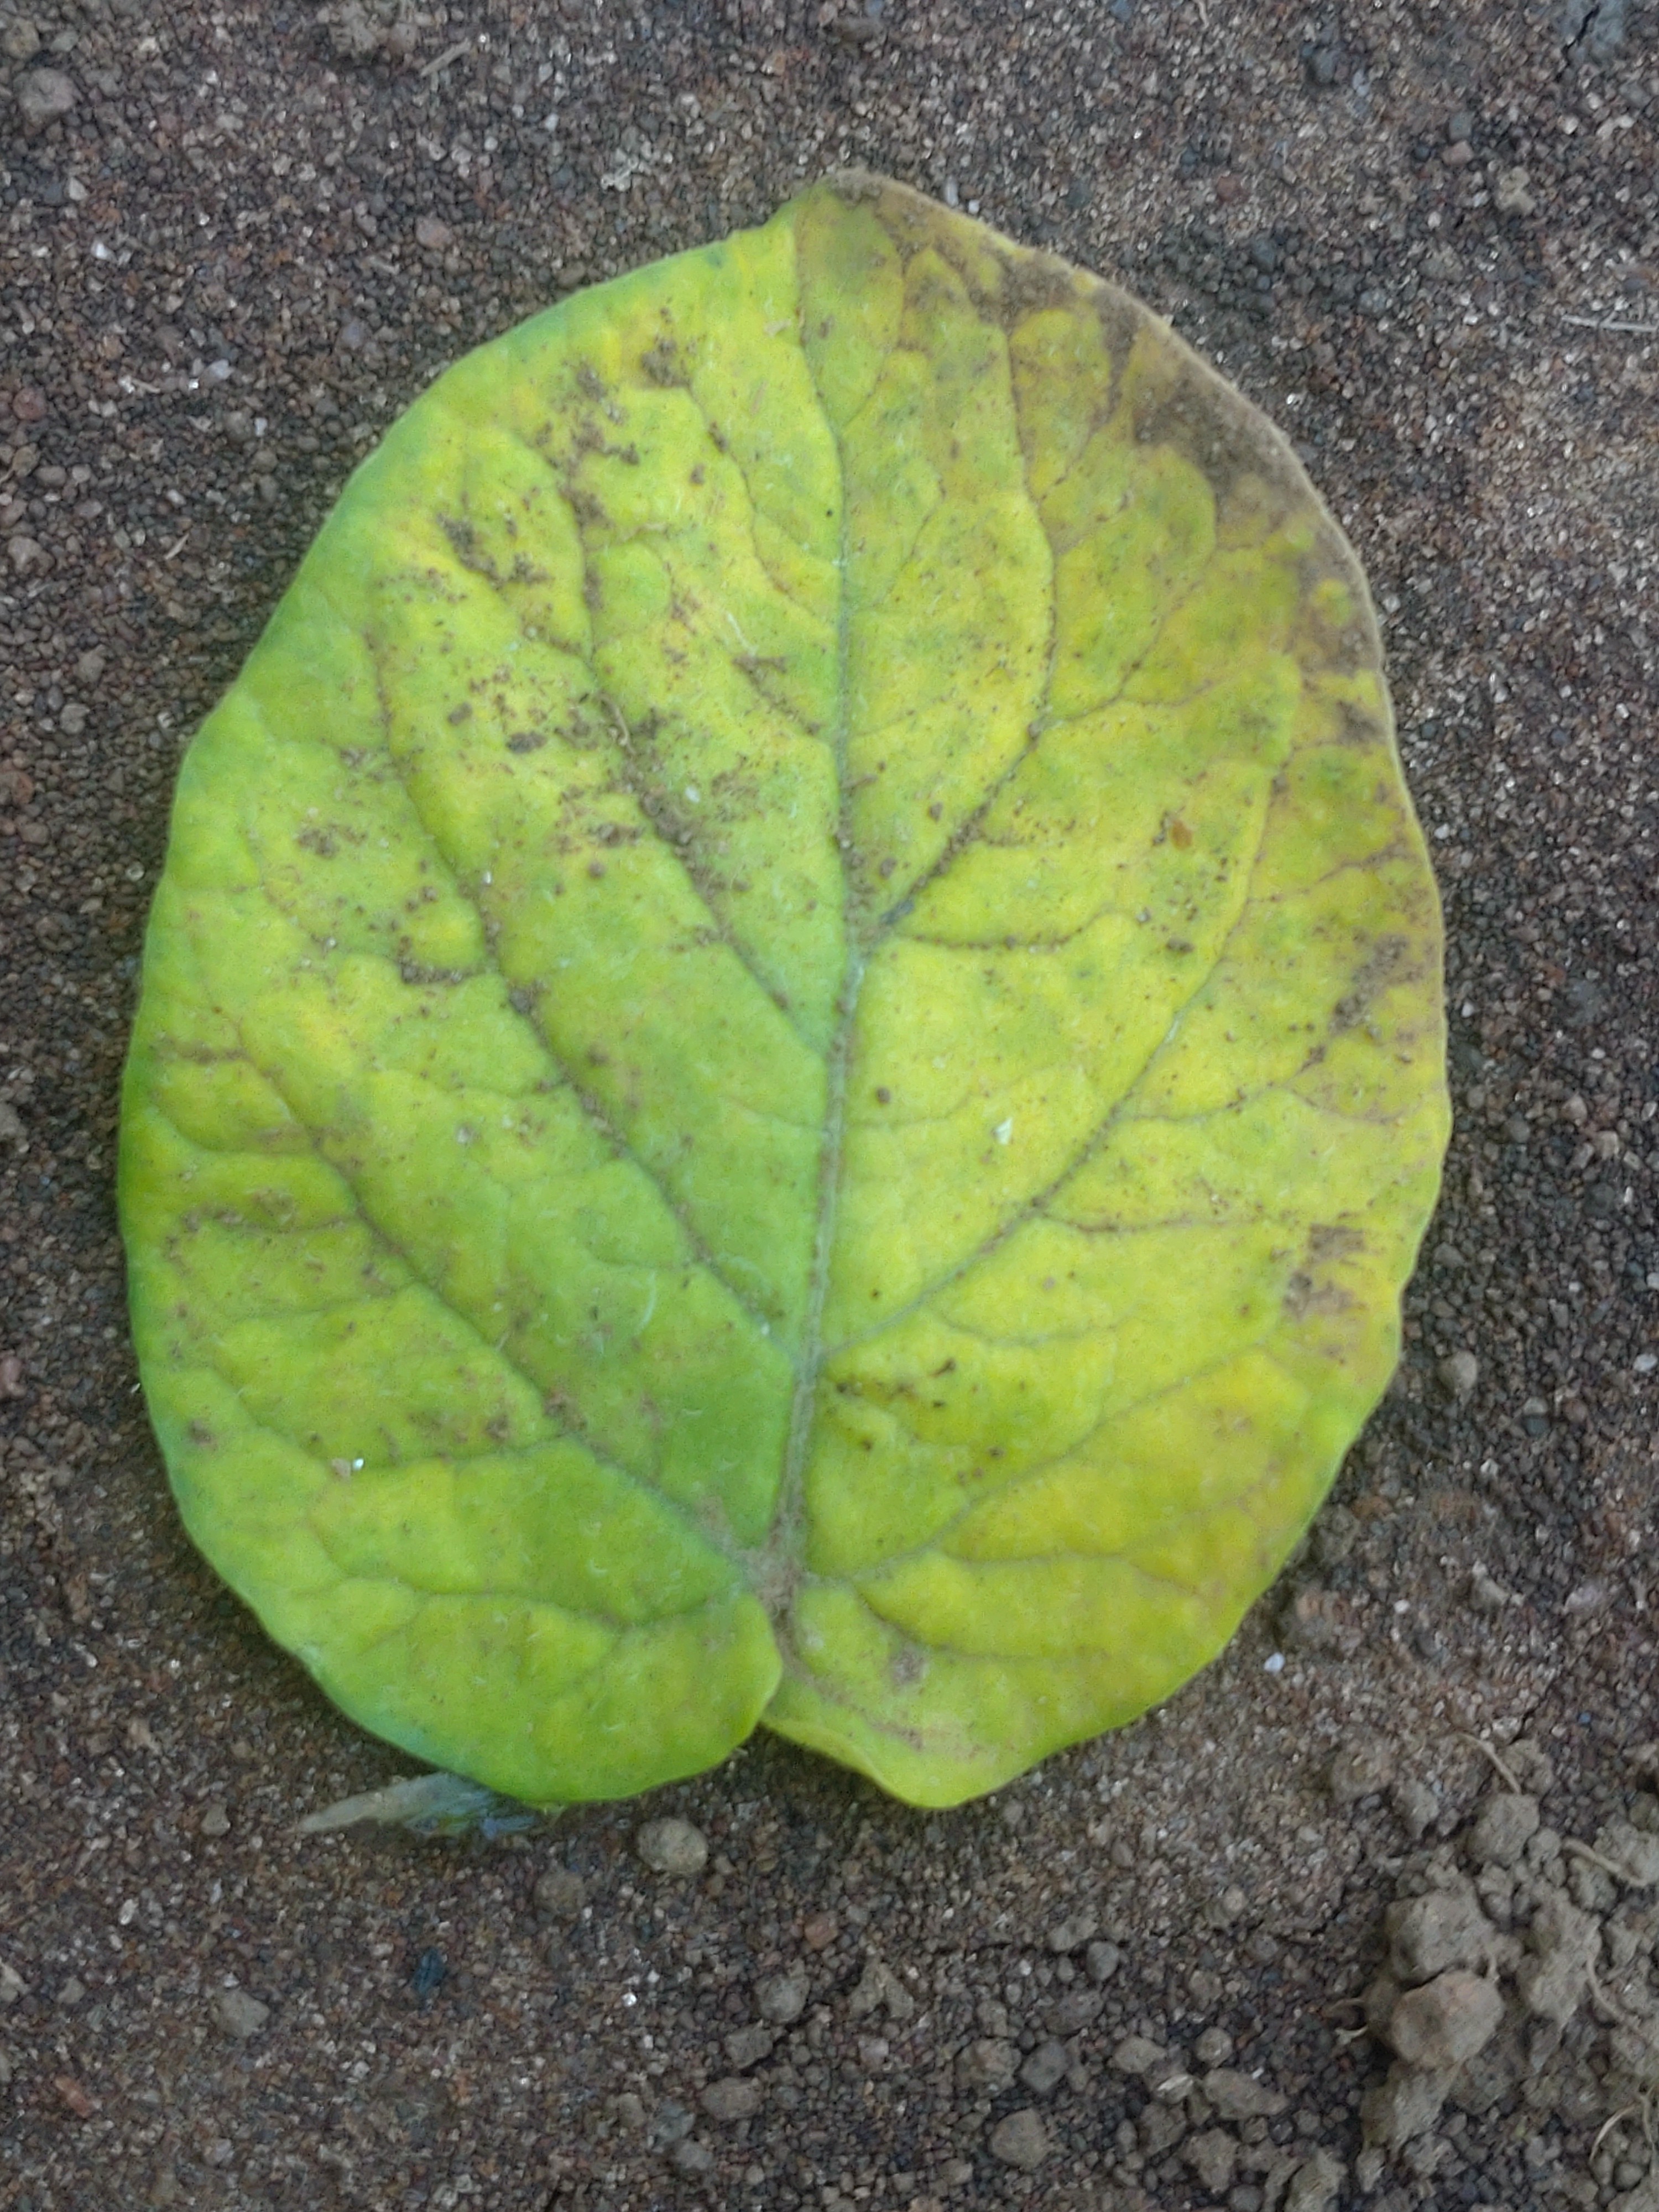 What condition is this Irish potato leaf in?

late blight
